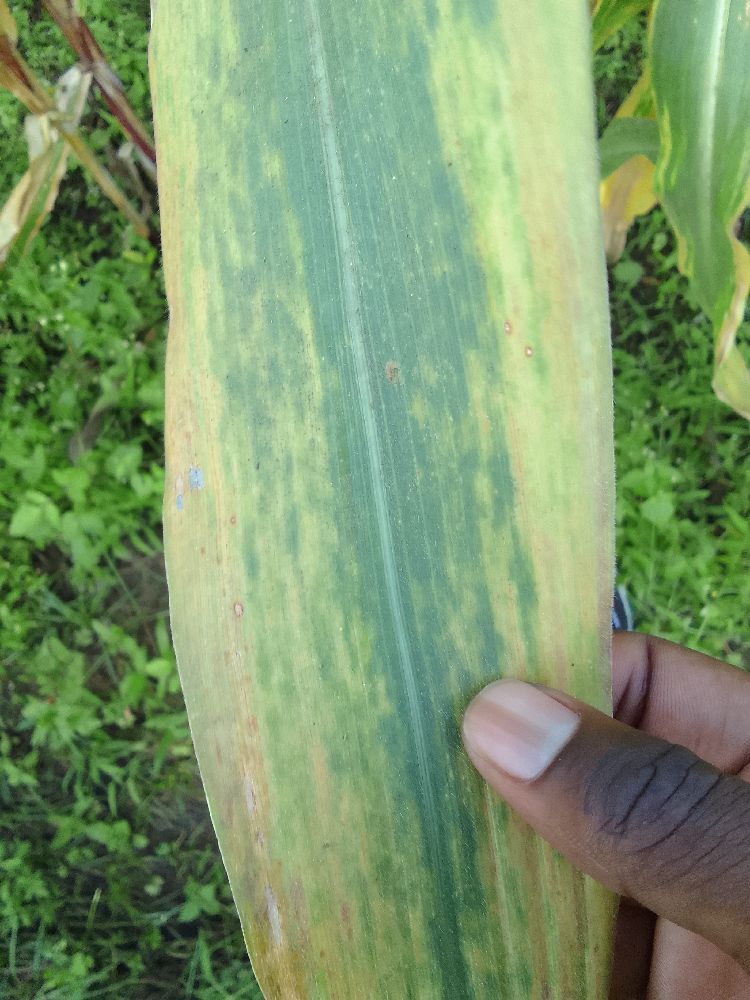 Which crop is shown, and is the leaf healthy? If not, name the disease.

maize, maize lethal necrosis
